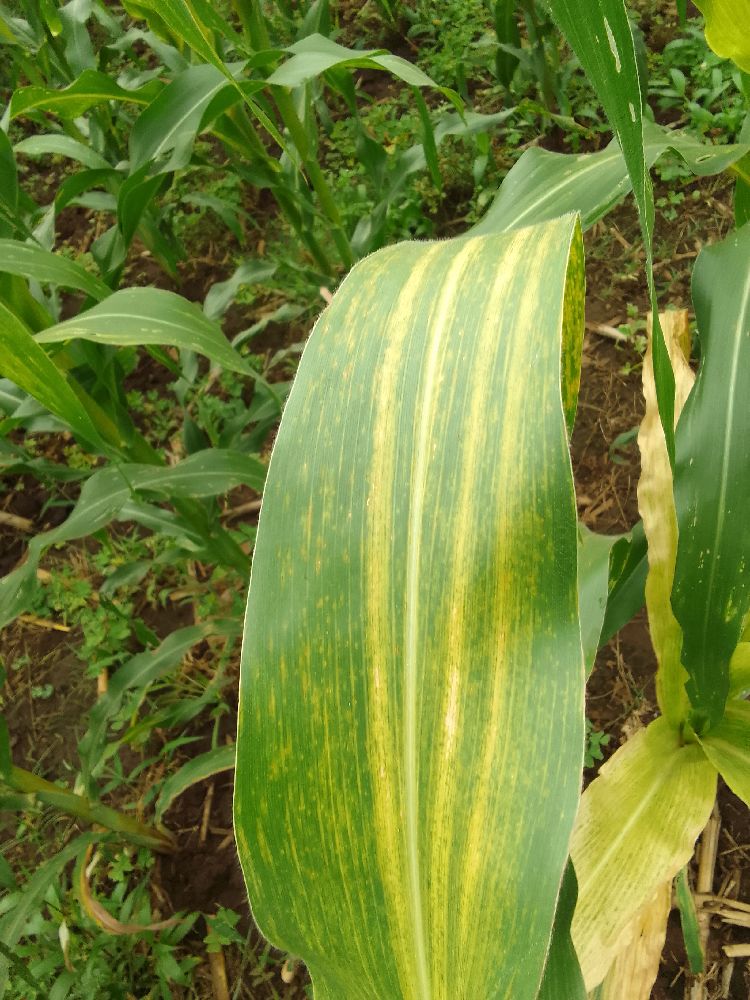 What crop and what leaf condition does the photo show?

maize, maize lethal necrosis
